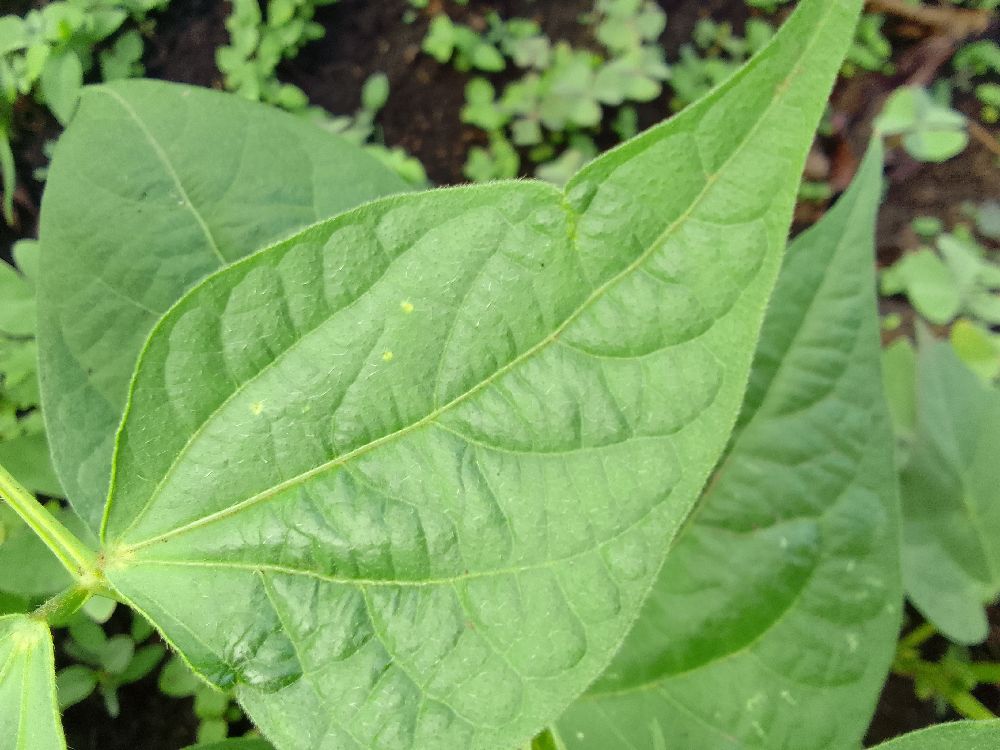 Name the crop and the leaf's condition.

common bean, healthy
